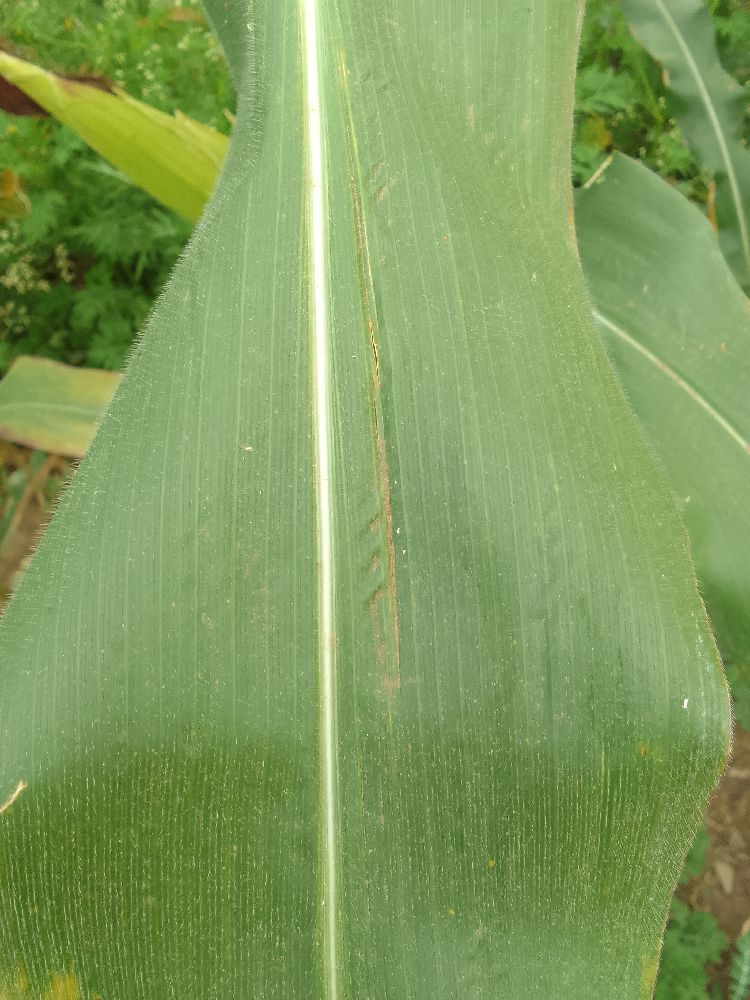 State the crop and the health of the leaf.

maize, healthy
